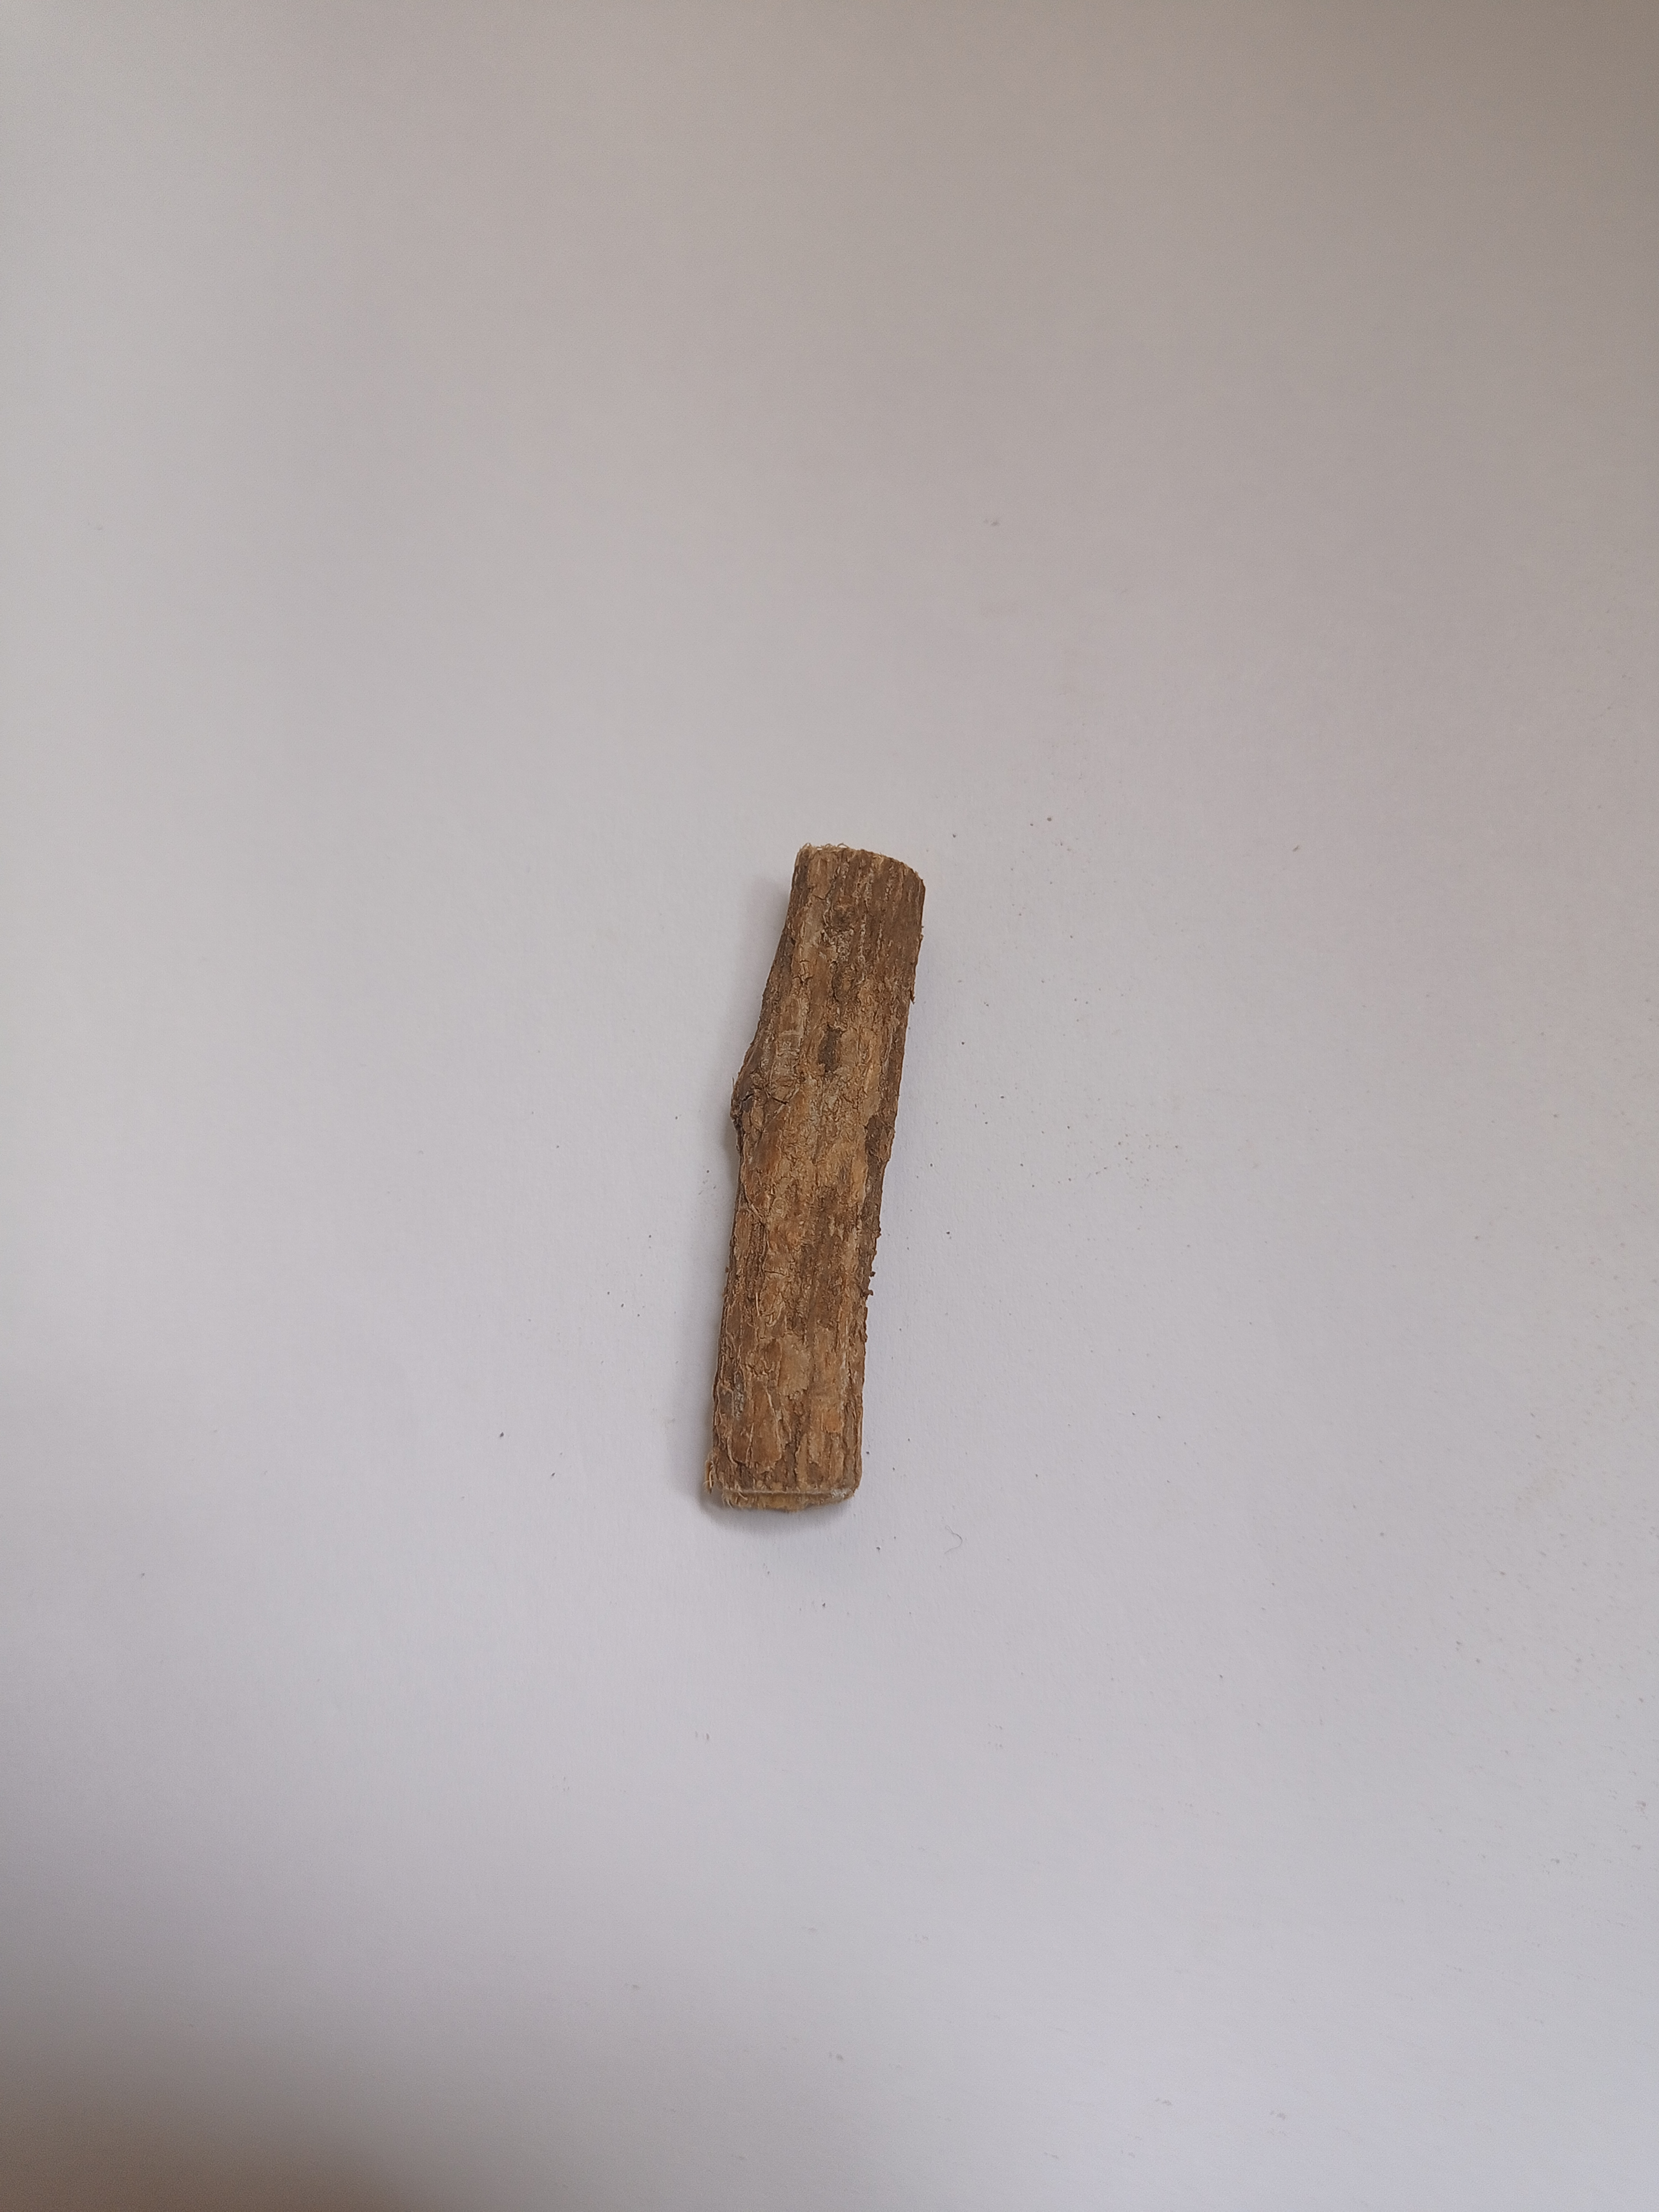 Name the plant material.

jesthamadh
